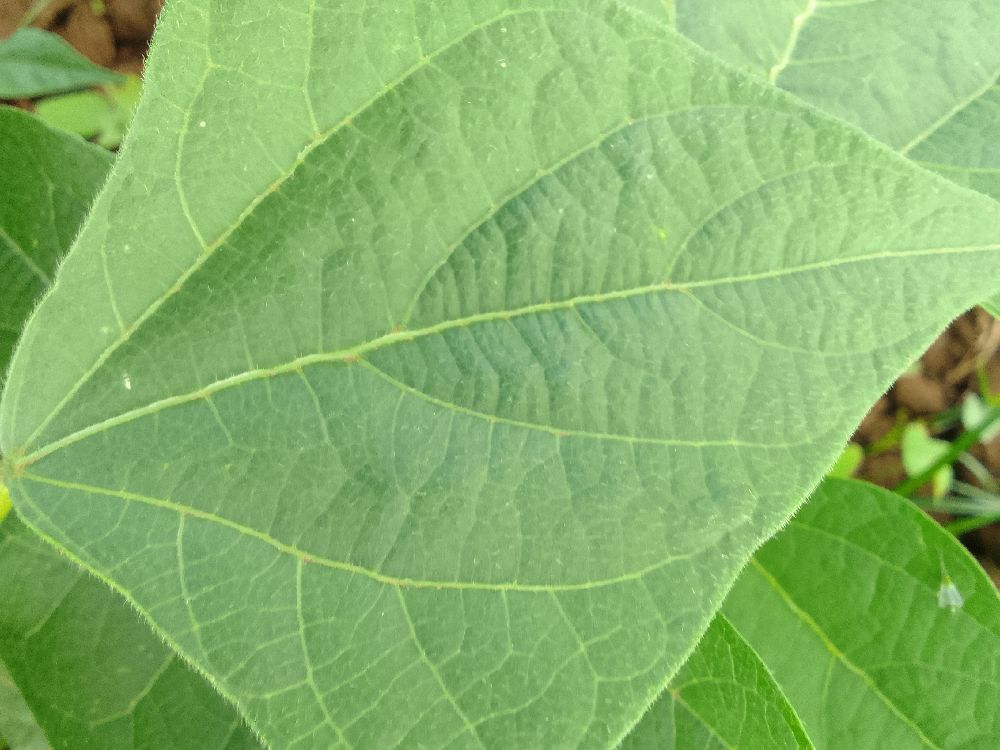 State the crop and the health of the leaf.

common bean, healthy
